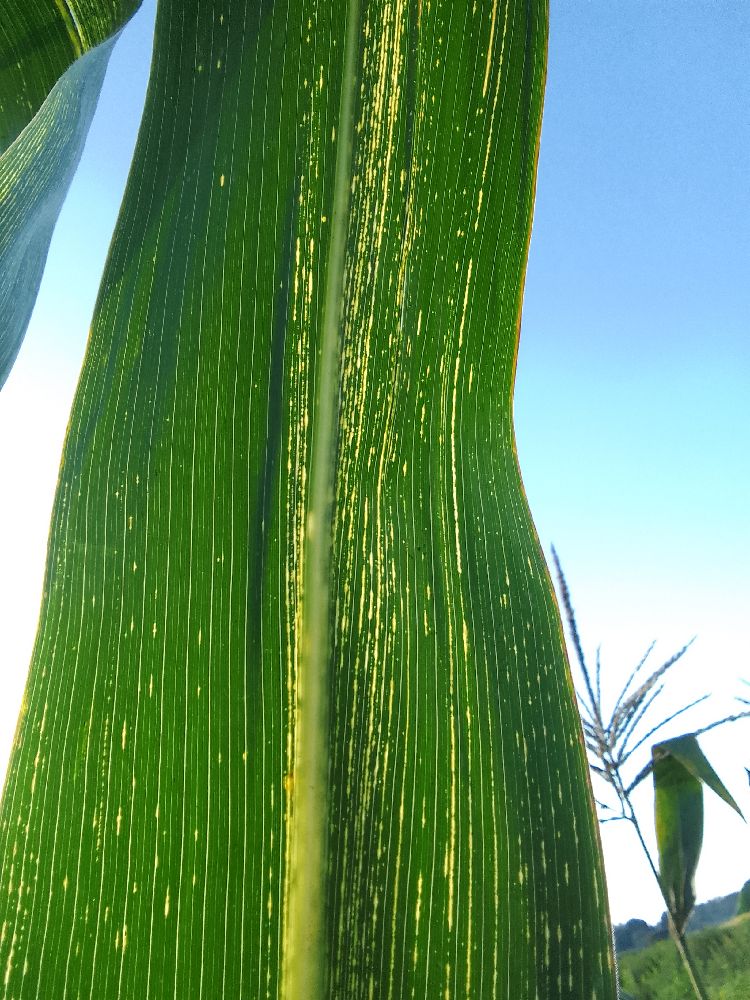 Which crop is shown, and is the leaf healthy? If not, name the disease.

maize, maize streak virus
